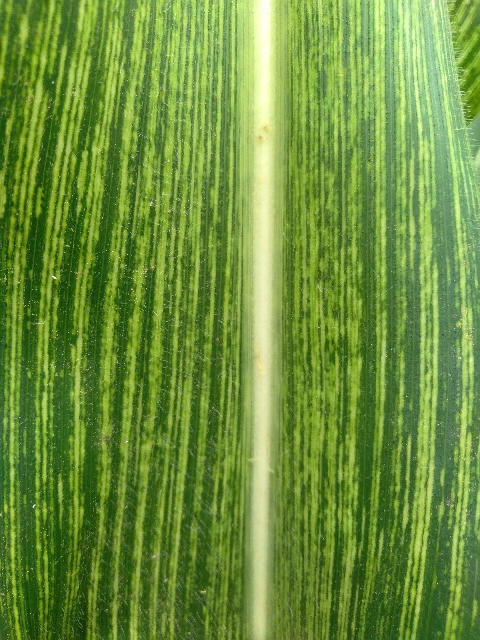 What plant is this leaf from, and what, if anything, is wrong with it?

maize, maize streak virus
